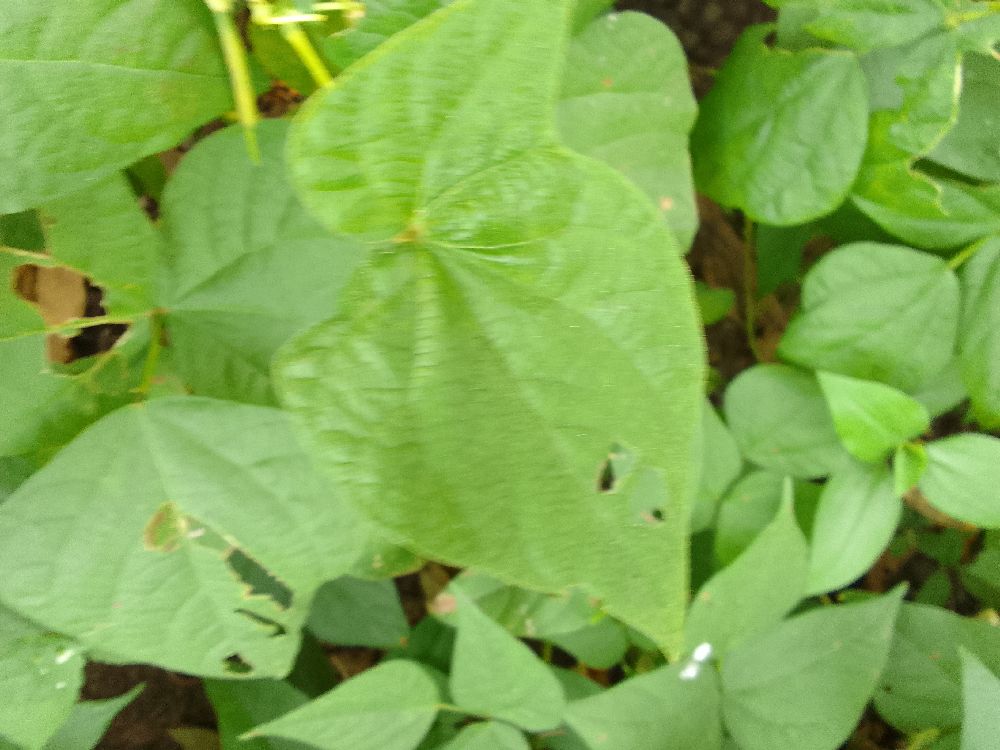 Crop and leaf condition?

common bean, healthy
